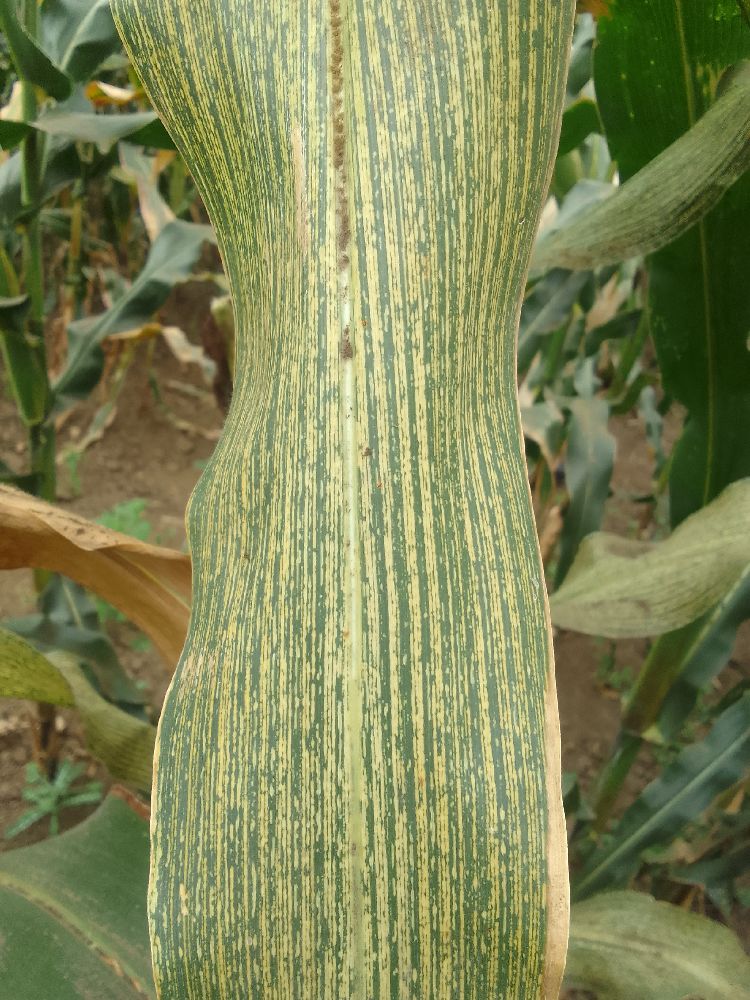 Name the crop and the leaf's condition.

maize, maize streak virus
